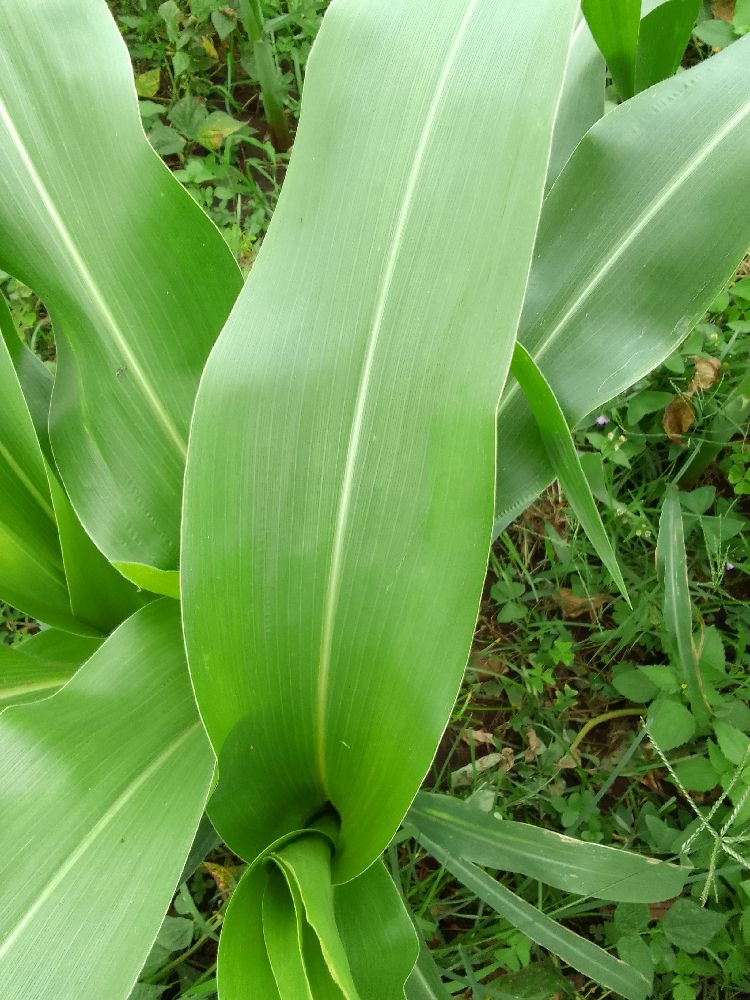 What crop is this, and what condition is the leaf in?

maize, healthy
